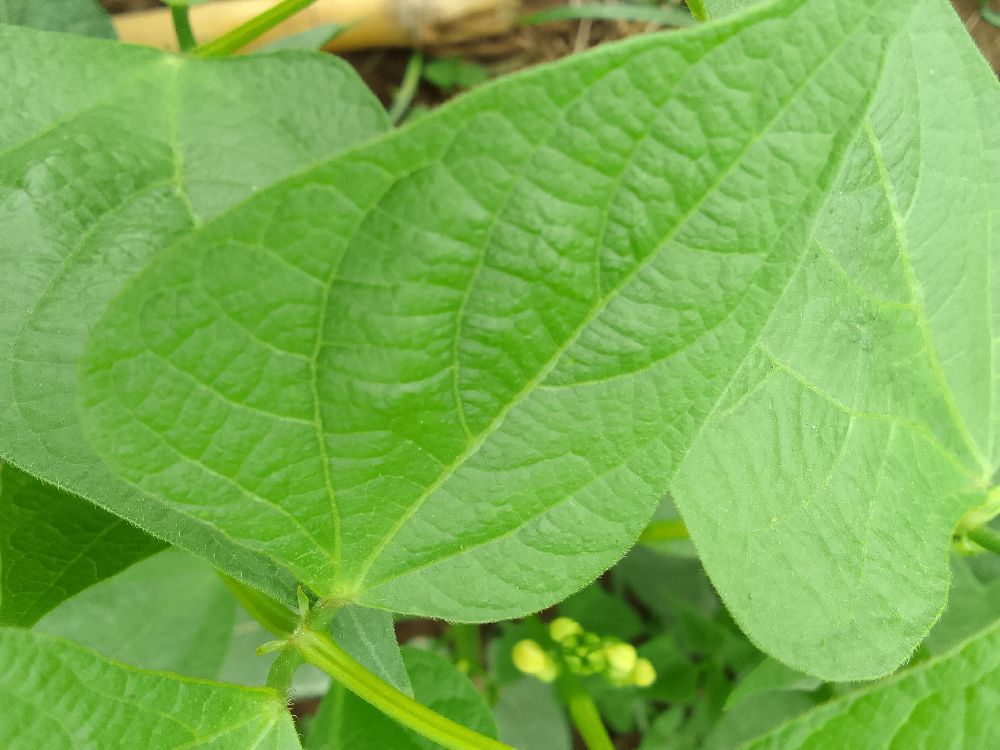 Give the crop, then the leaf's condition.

common bean, healthy
